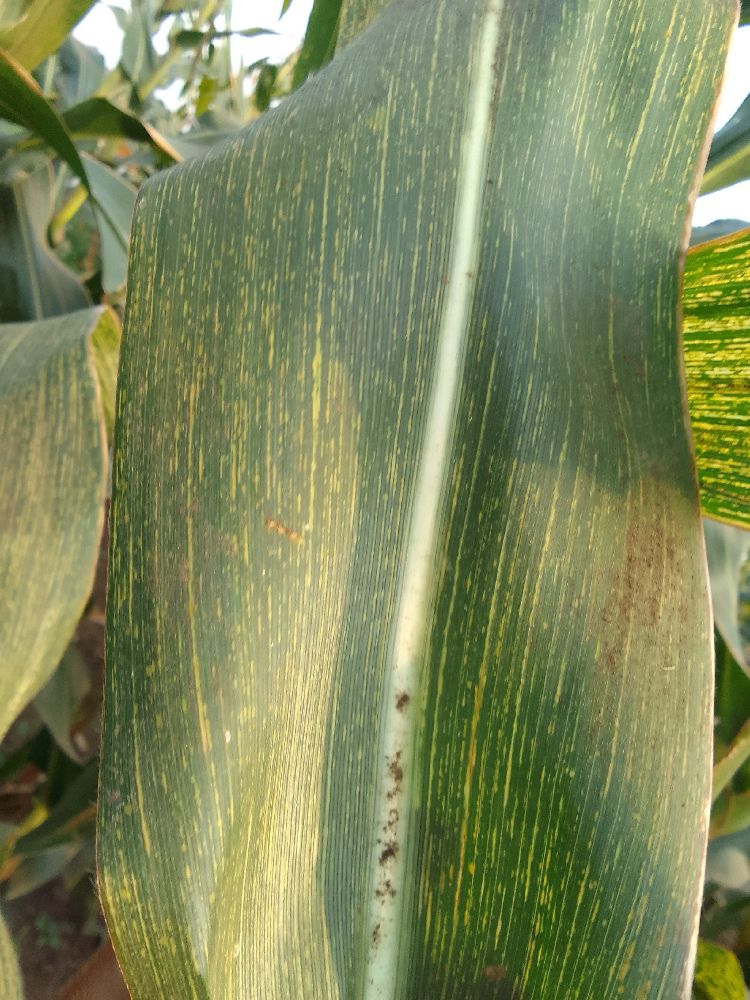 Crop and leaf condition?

maize, maize streak virus
